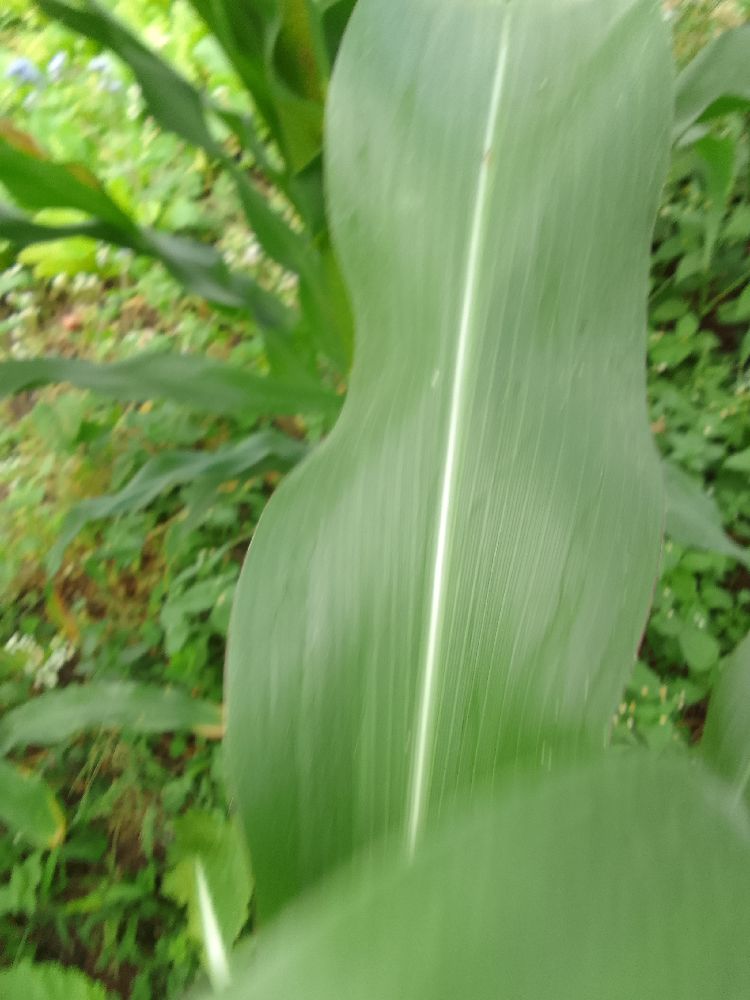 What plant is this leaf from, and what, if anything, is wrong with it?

maize, healthy
